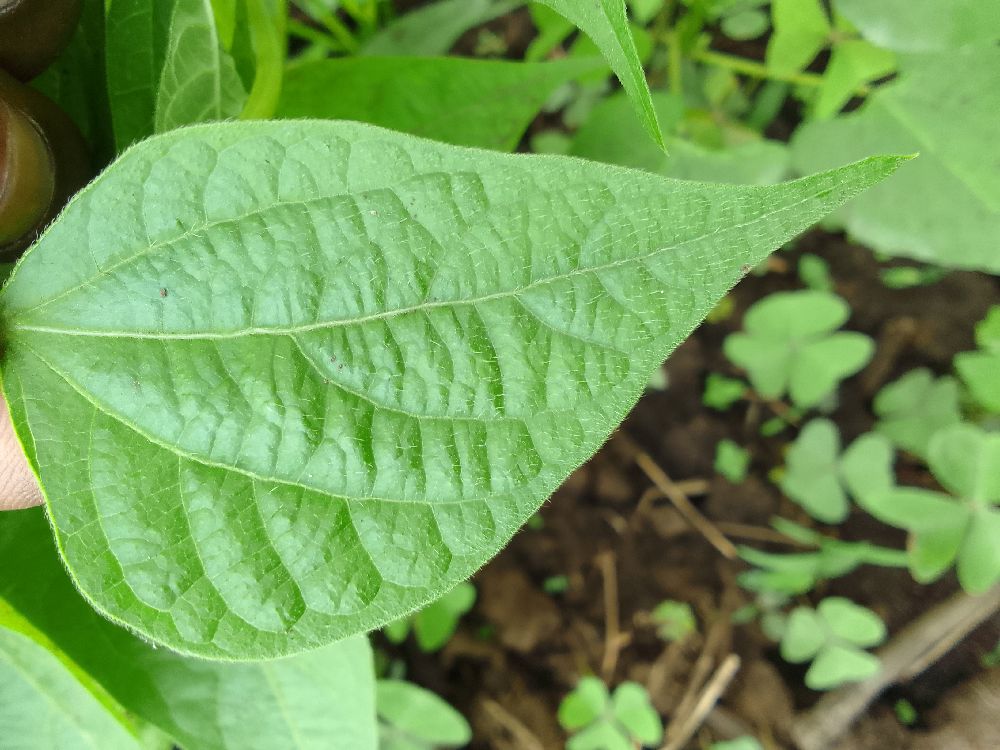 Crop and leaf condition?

common bean, healthy
